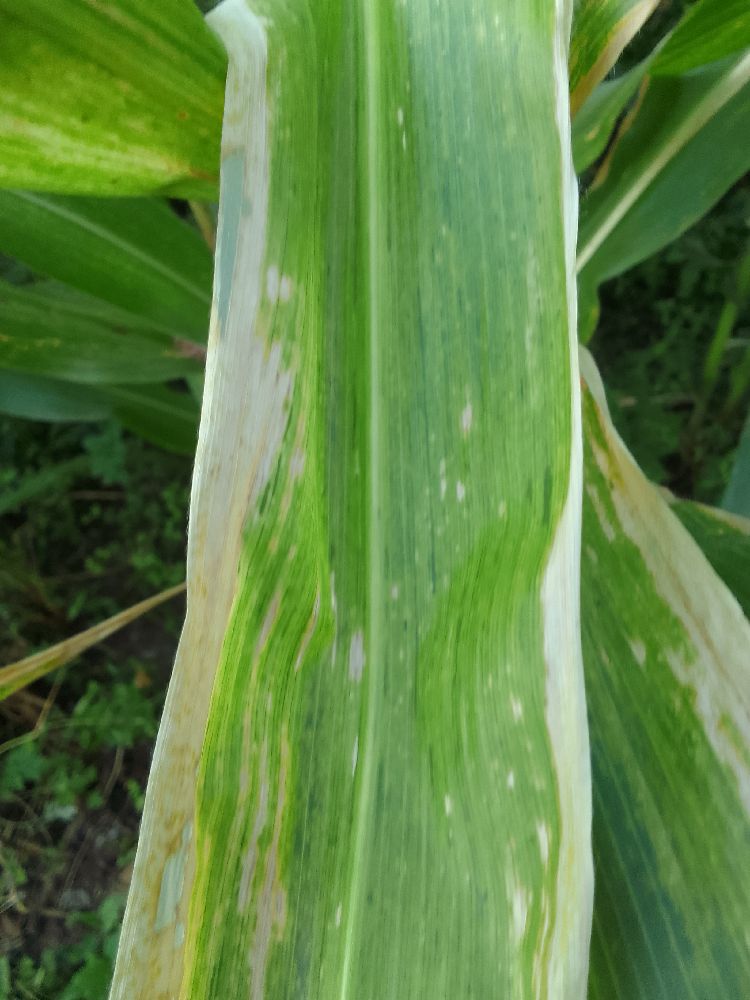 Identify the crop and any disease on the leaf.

maize, maize lethal necrosis
